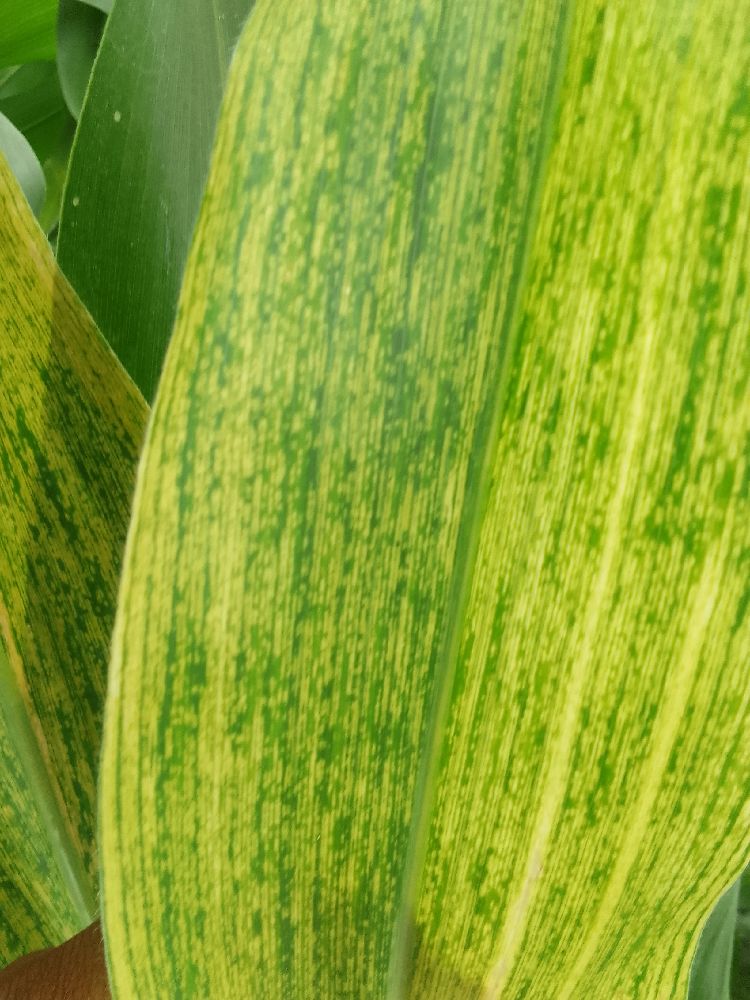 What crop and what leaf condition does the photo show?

maize, maize lethal necrosis
